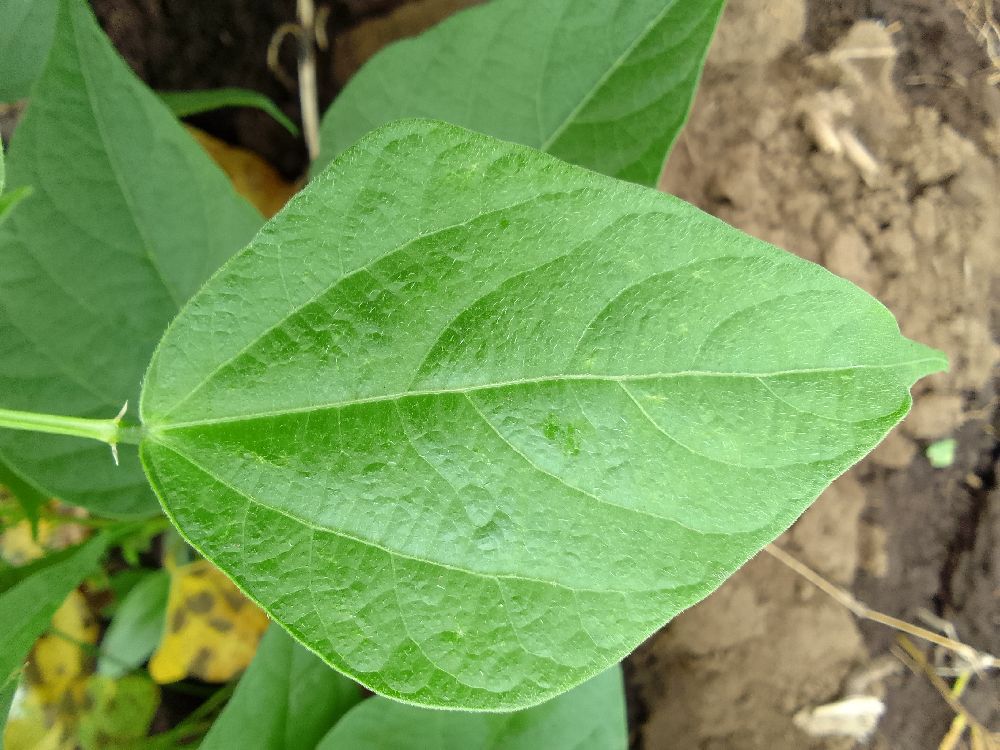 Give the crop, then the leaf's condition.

common bean, healthy
